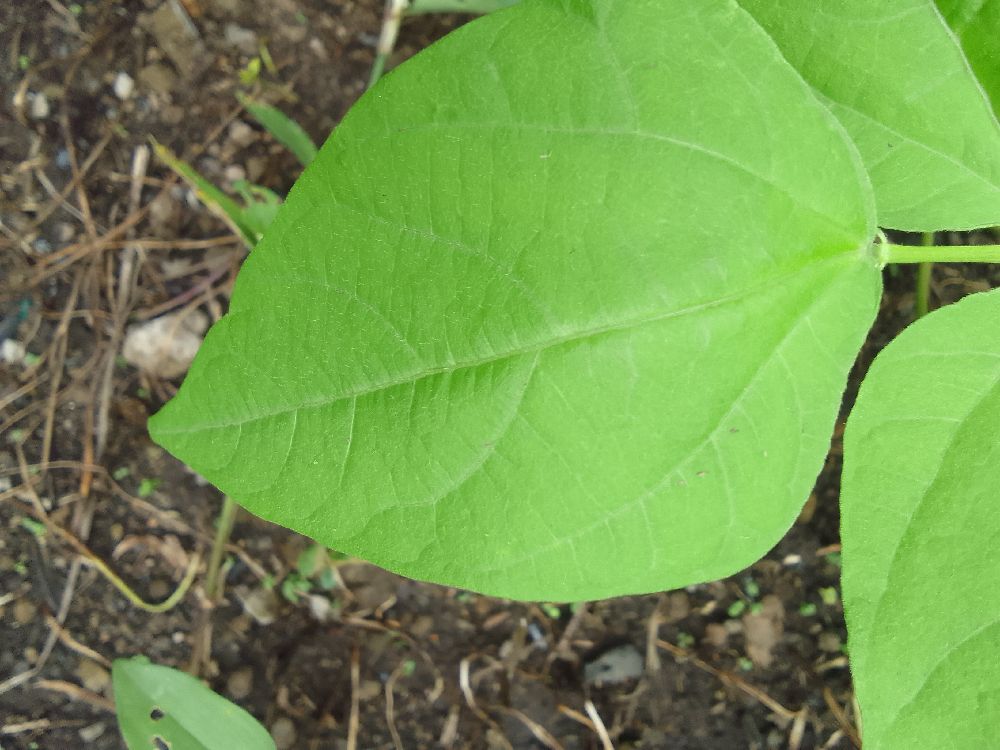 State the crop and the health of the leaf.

common bean, healthy
